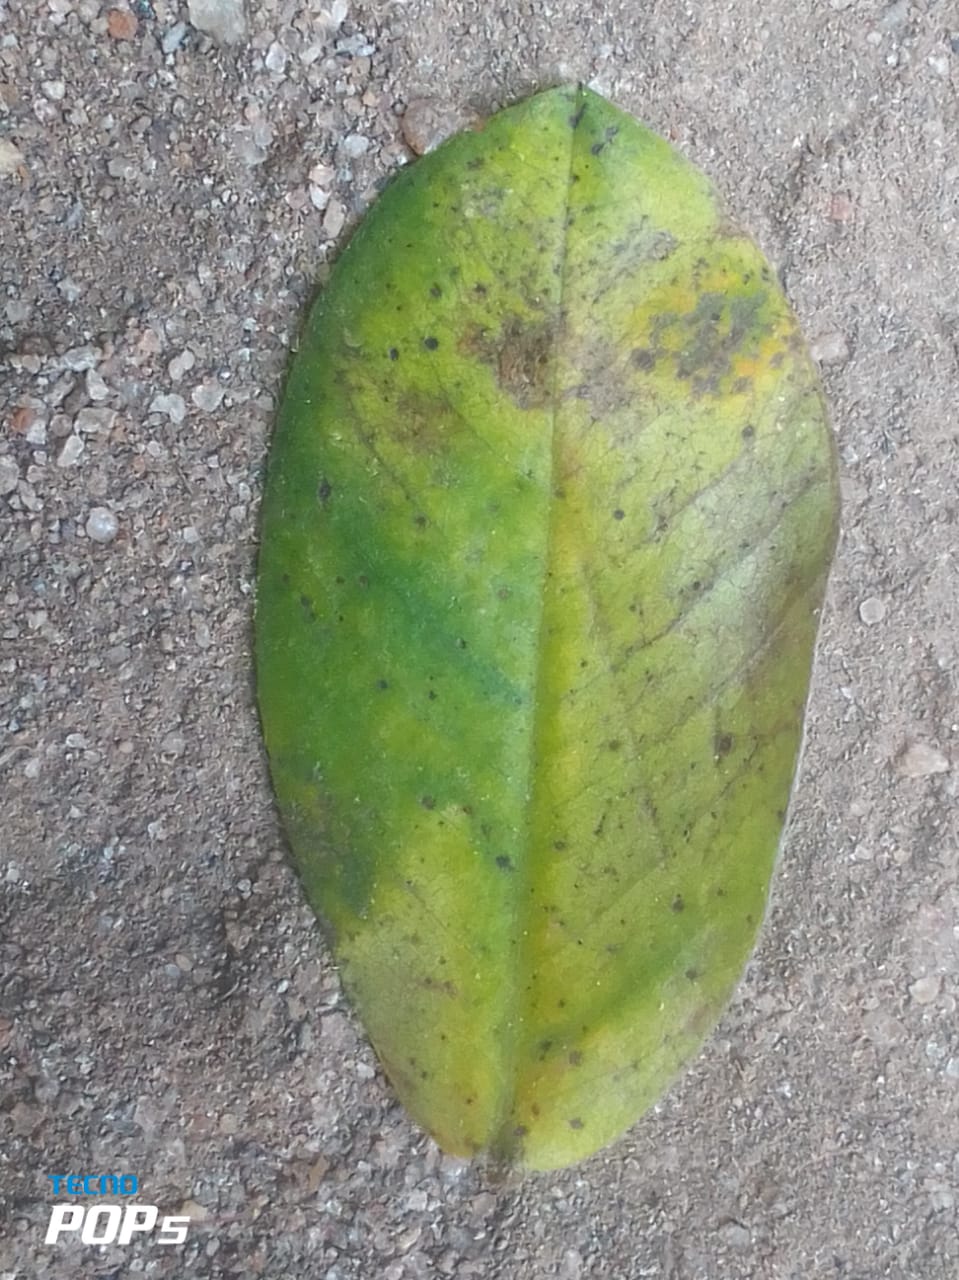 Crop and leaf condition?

peanut, nothapassalora personata
